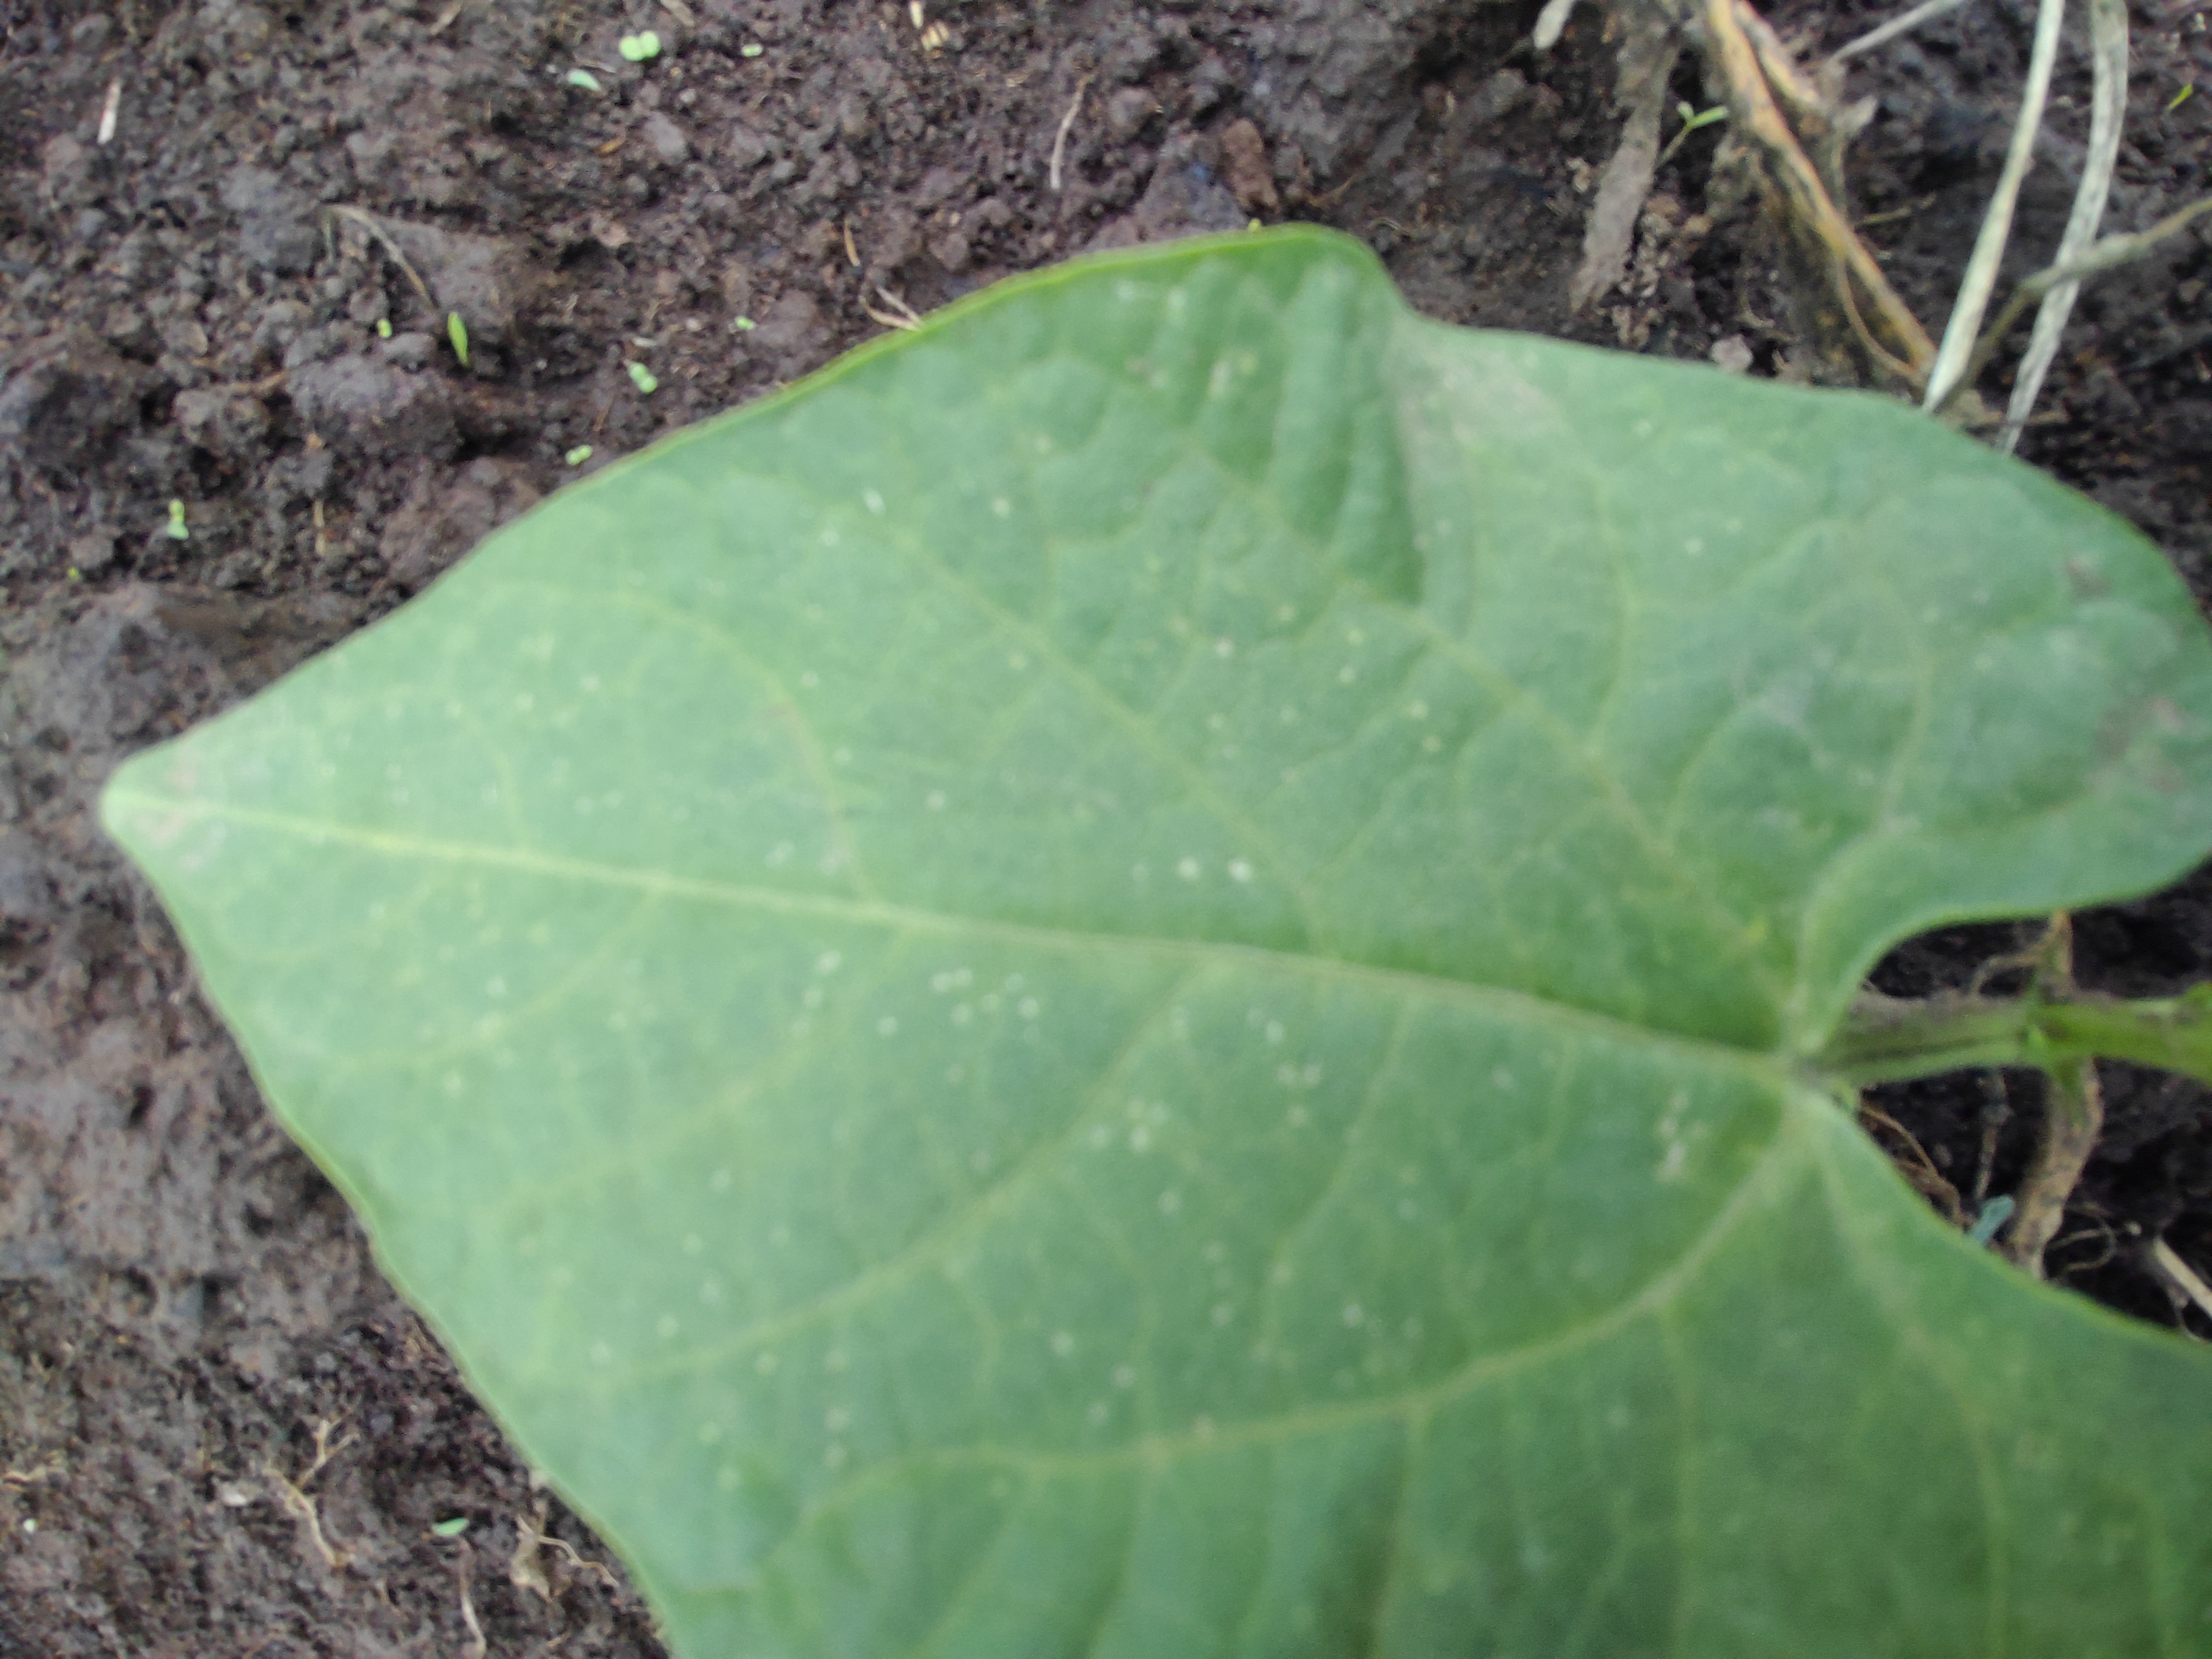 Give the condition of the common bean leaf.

healthy
